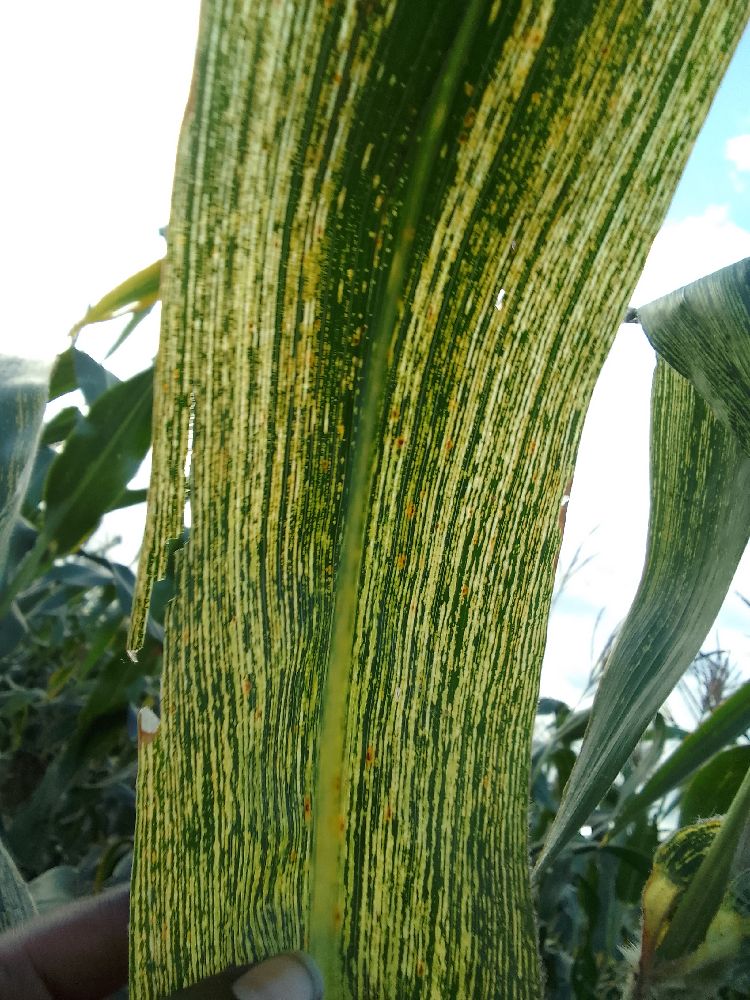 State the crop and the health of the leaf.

maize, maize streak virus
